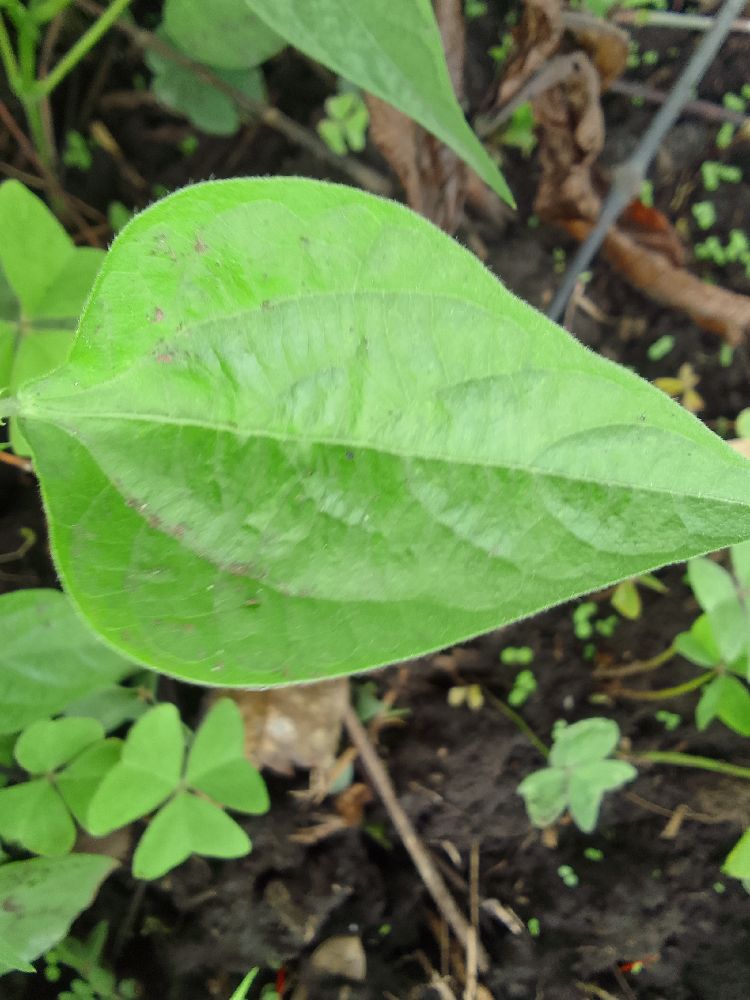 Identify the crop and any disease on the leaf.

common bean, healthy
